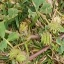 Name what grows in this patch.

unstructured weed
